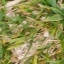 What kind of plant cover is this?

grass
